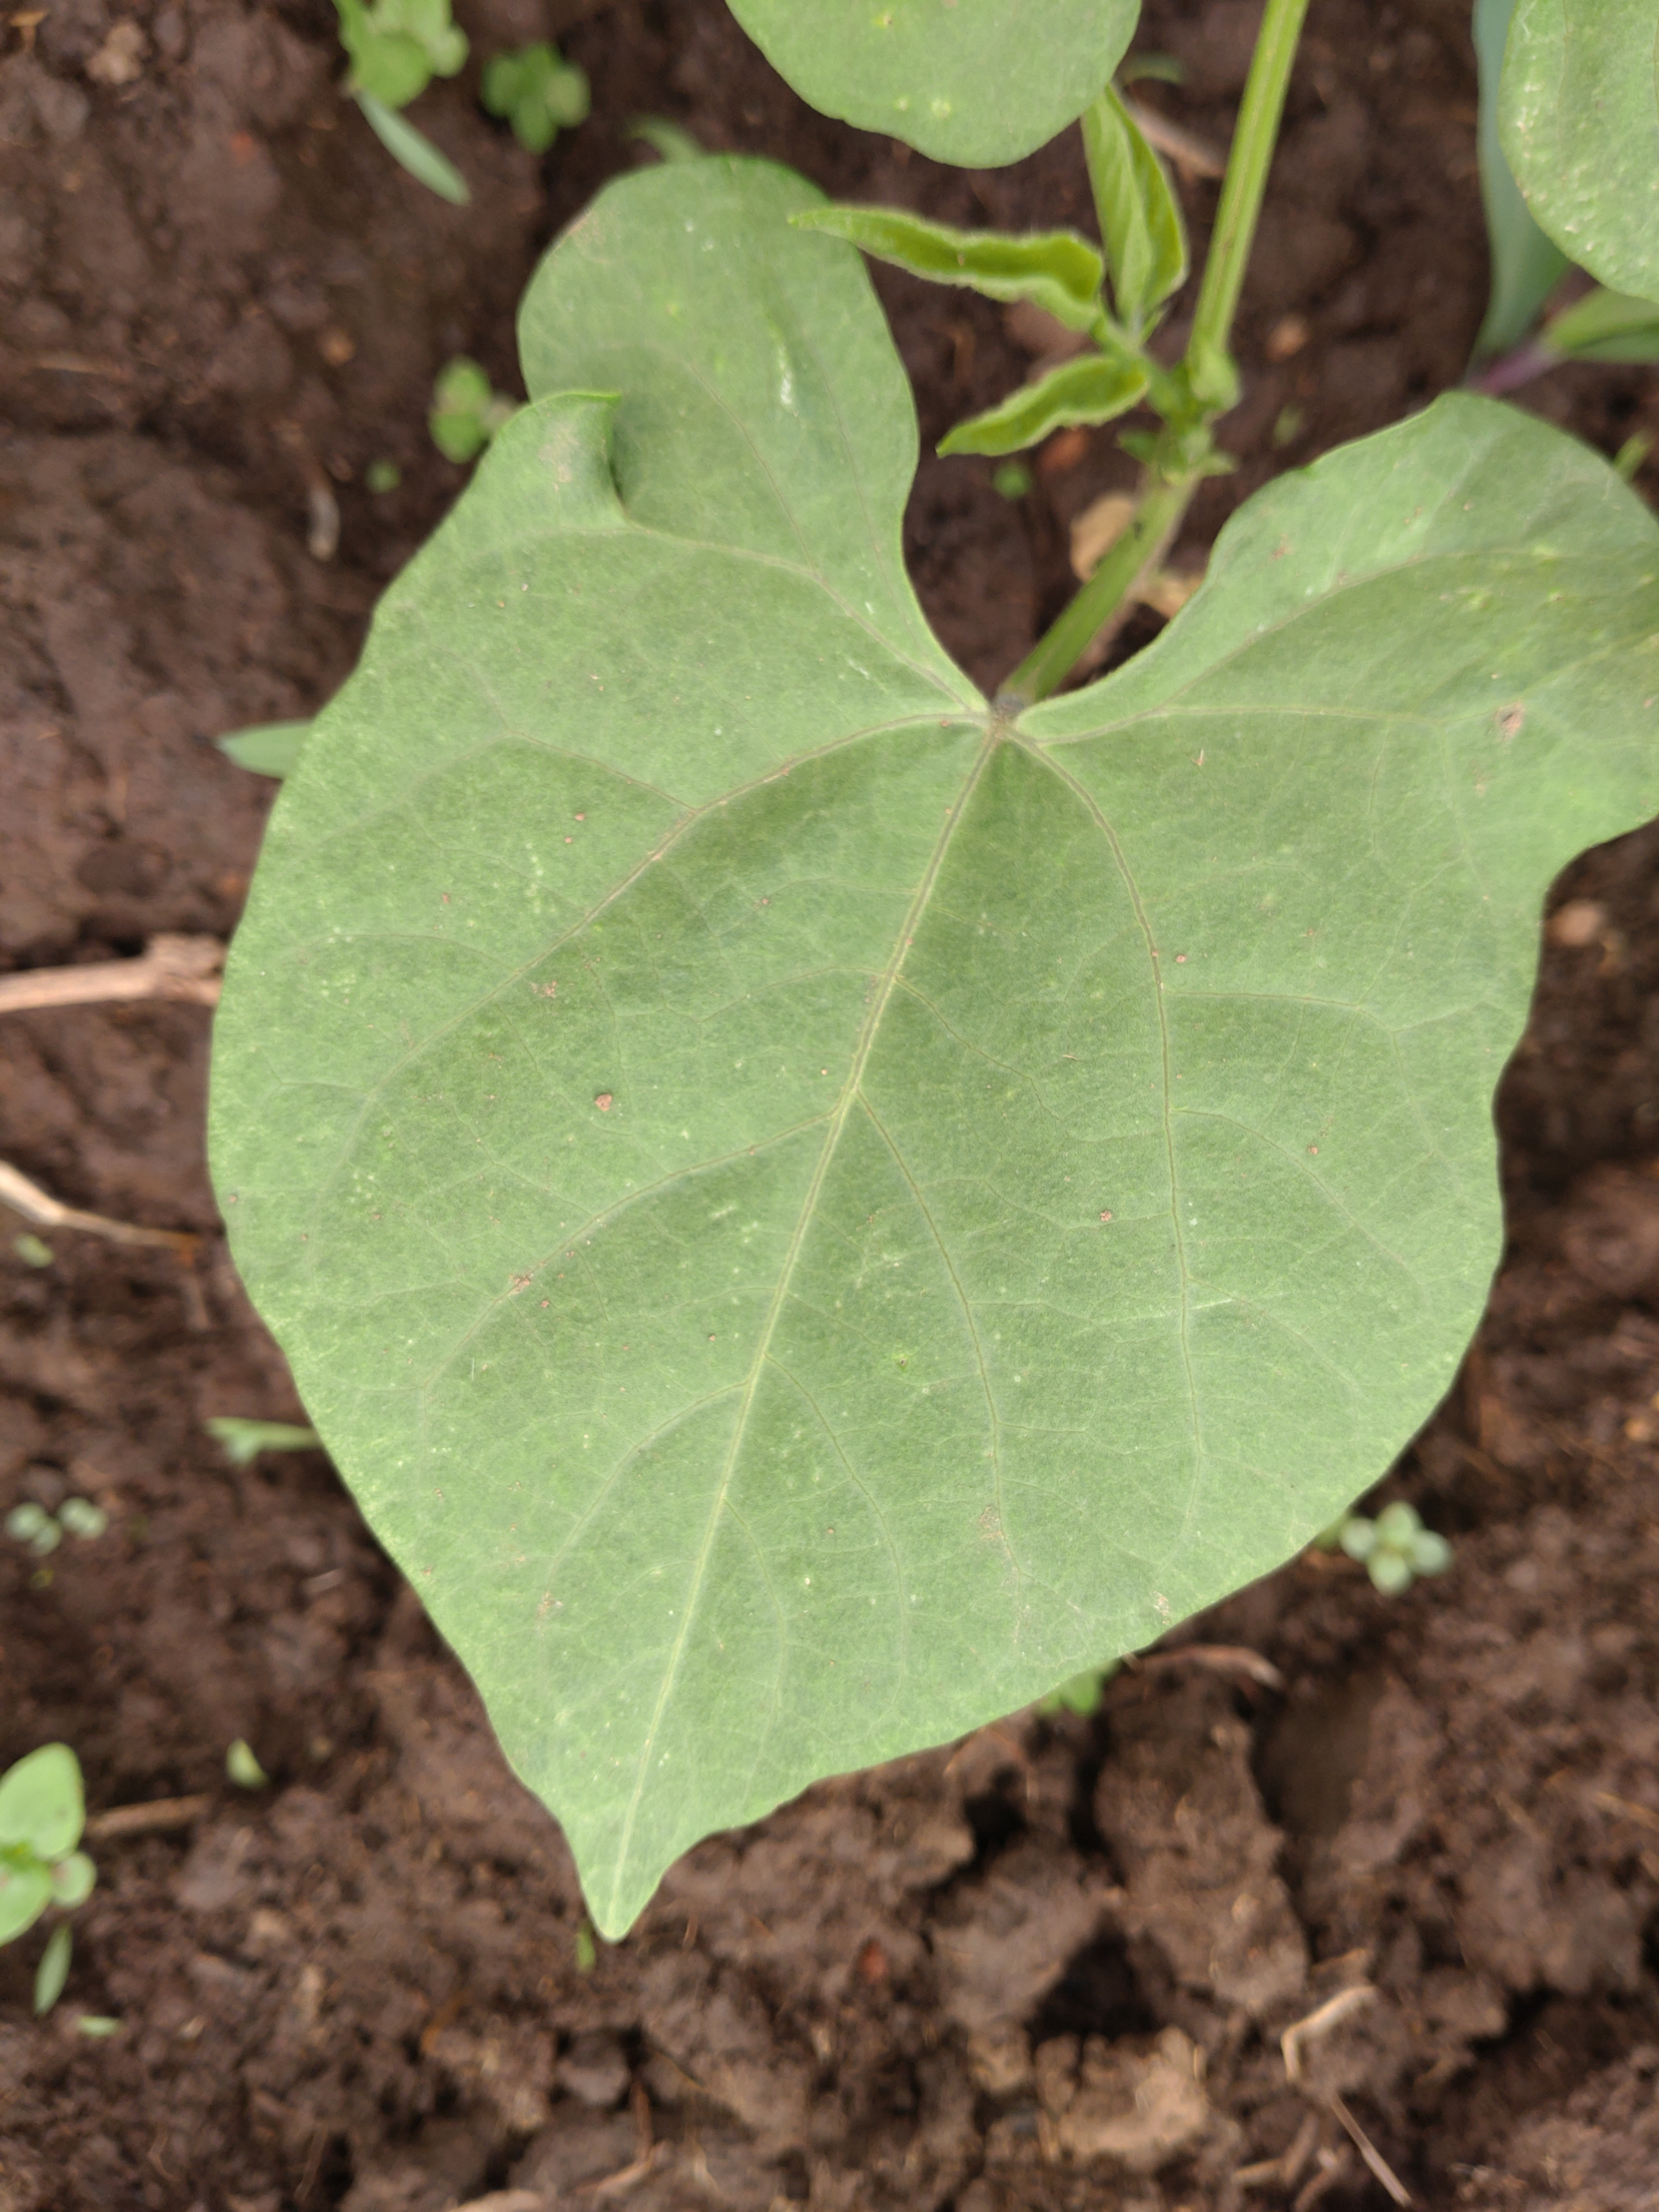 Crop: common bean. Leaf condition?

healthy
